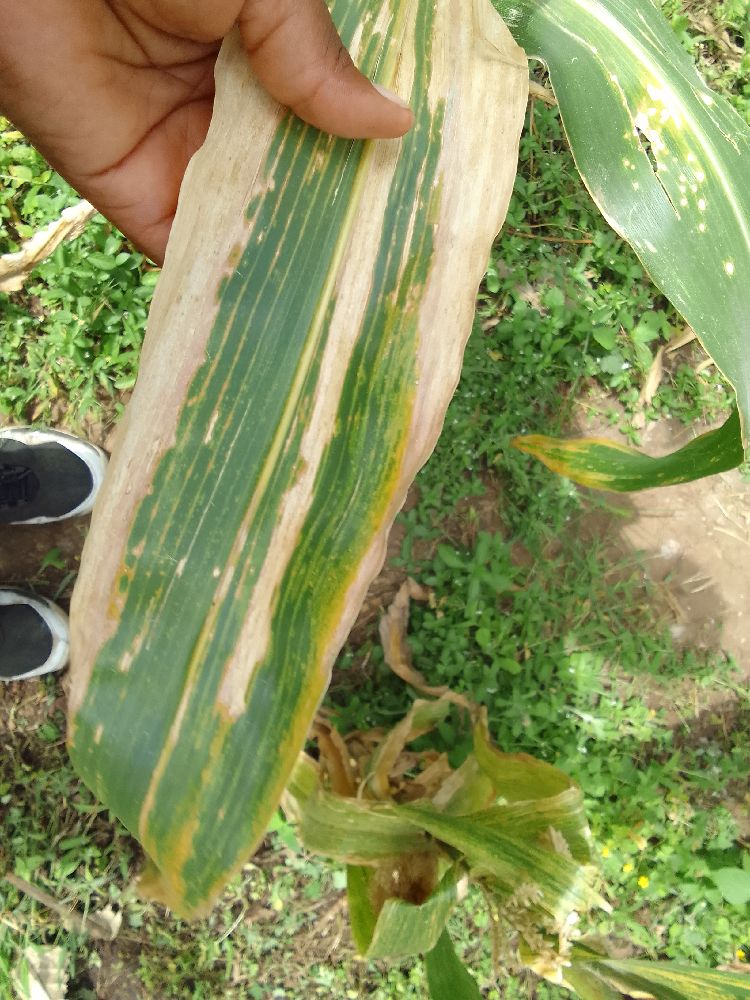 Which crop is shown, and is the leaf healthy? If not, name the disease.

maize, maize lethal necrosis
